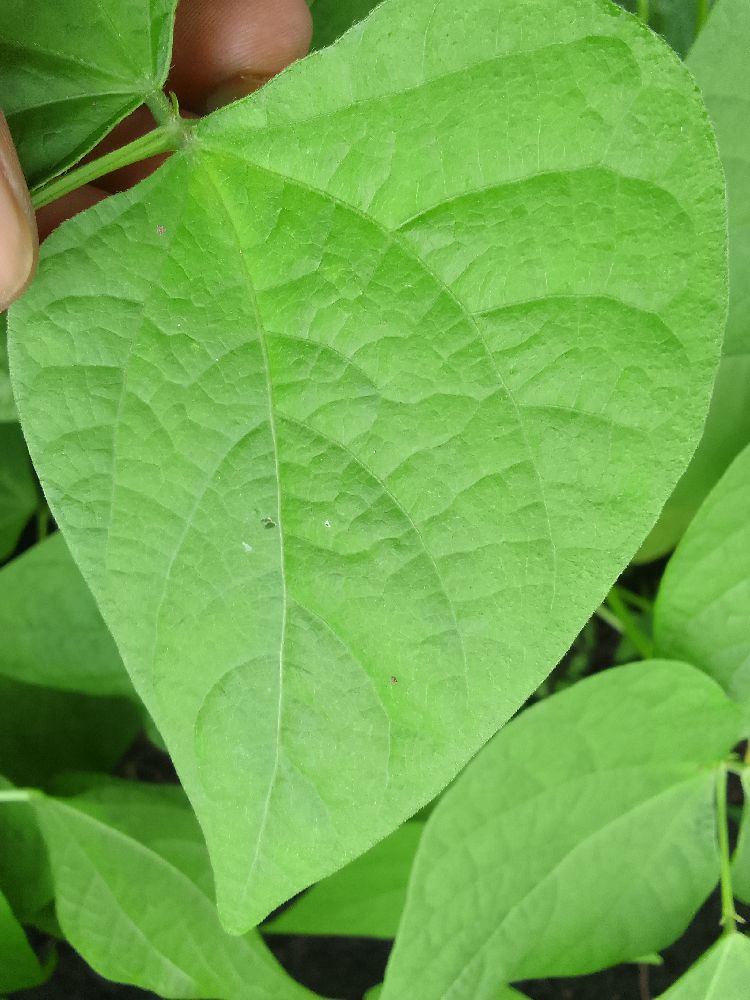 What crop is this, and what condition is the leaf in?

common bean, healthy
